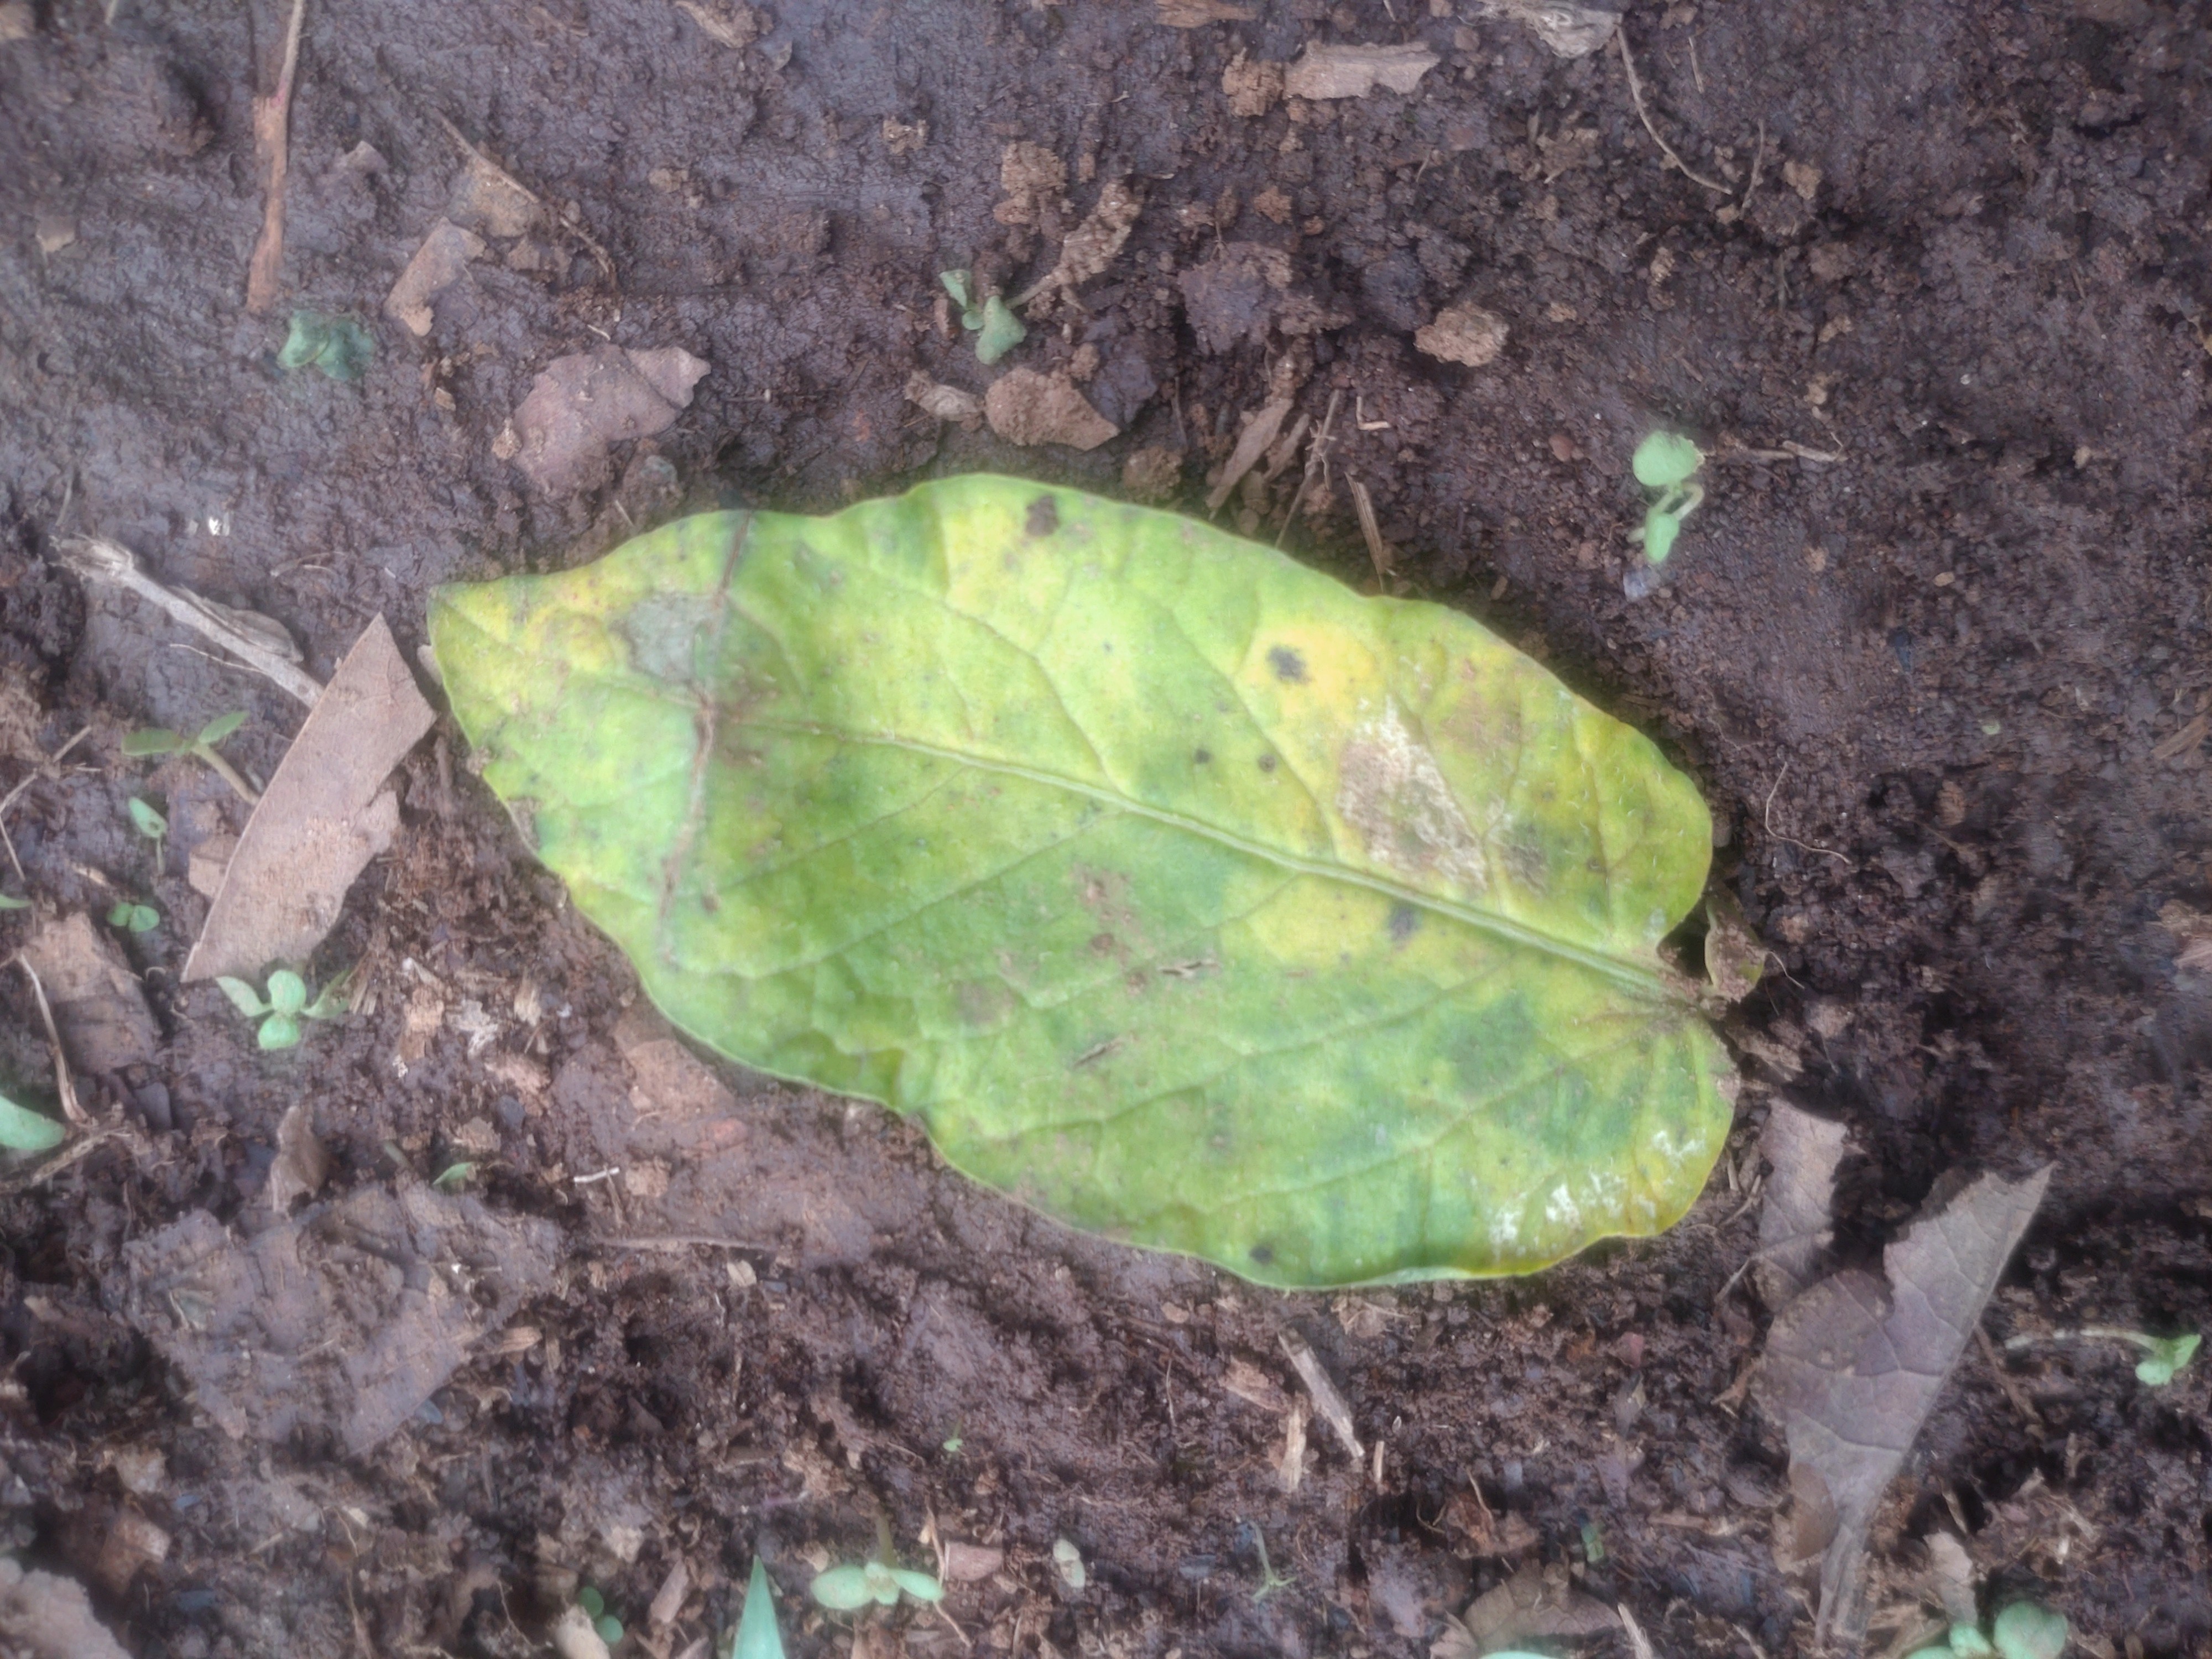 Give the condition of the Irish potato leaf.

late blight
